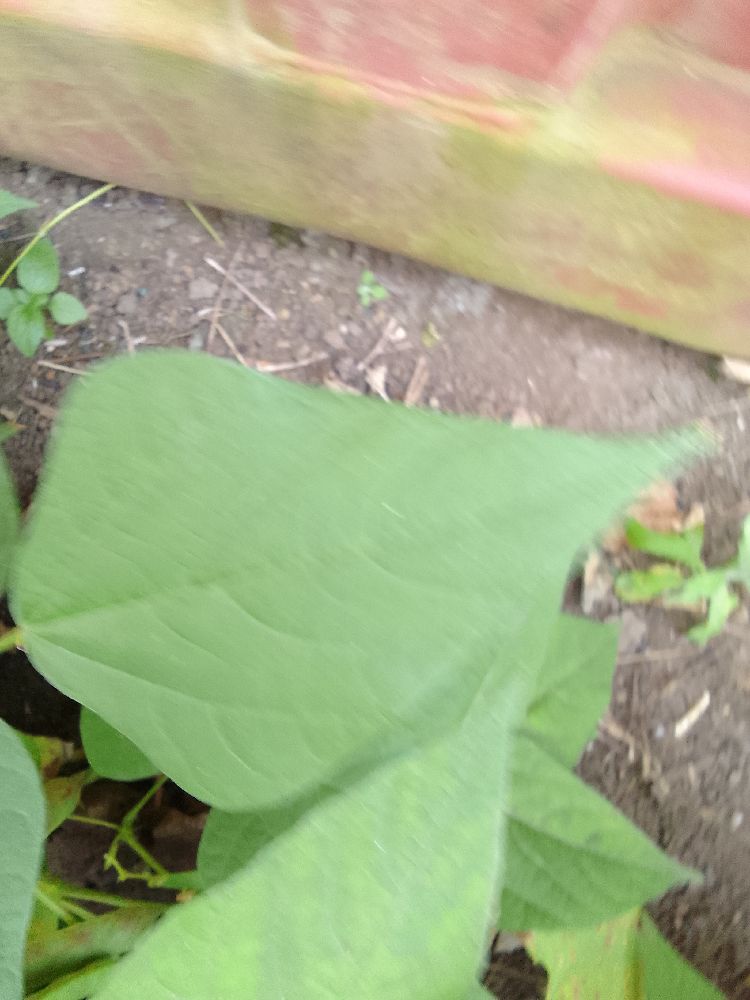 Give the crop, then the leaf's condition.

common bean, healthy
